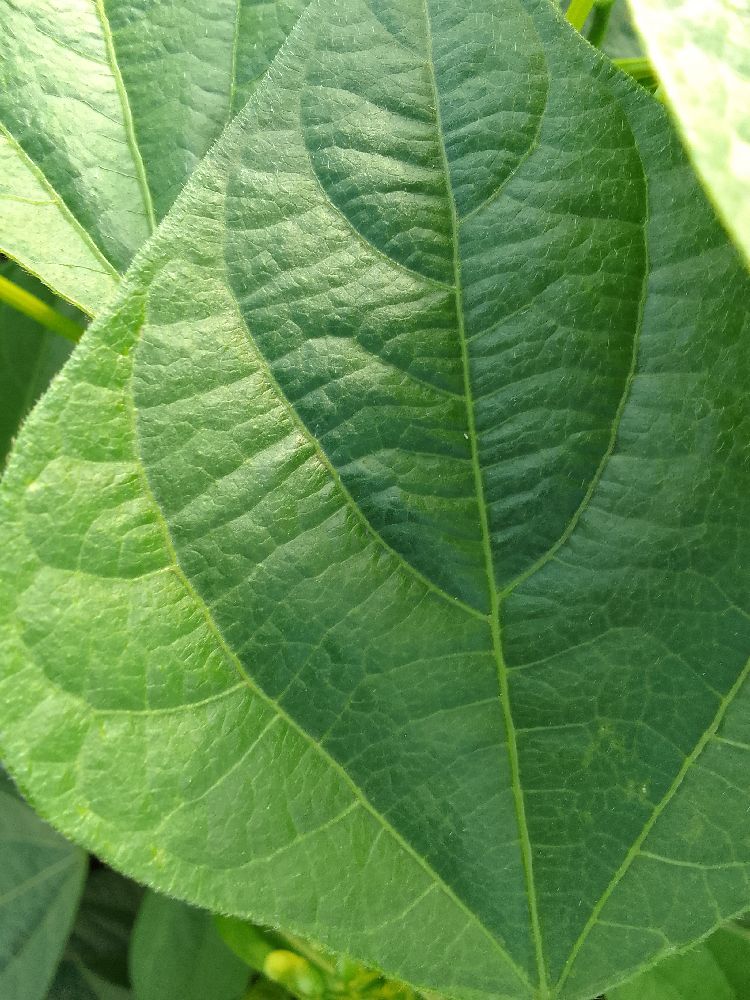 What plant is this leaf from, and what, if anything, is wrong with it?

common bean, healthy
